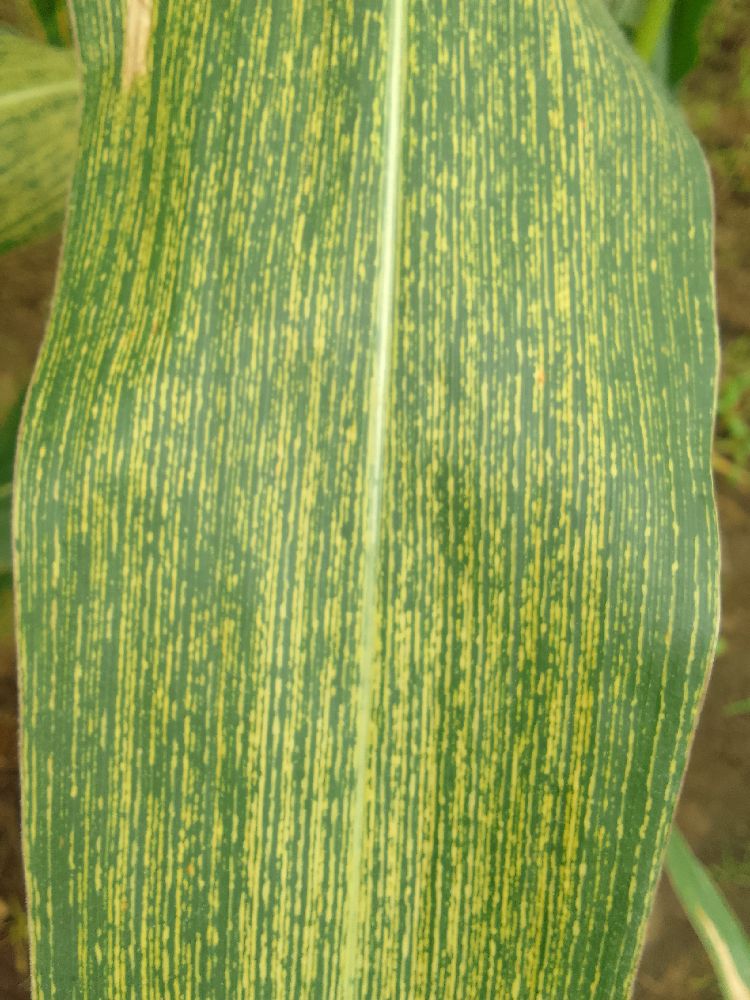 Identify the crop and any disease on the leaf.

maize, maize streak virus
